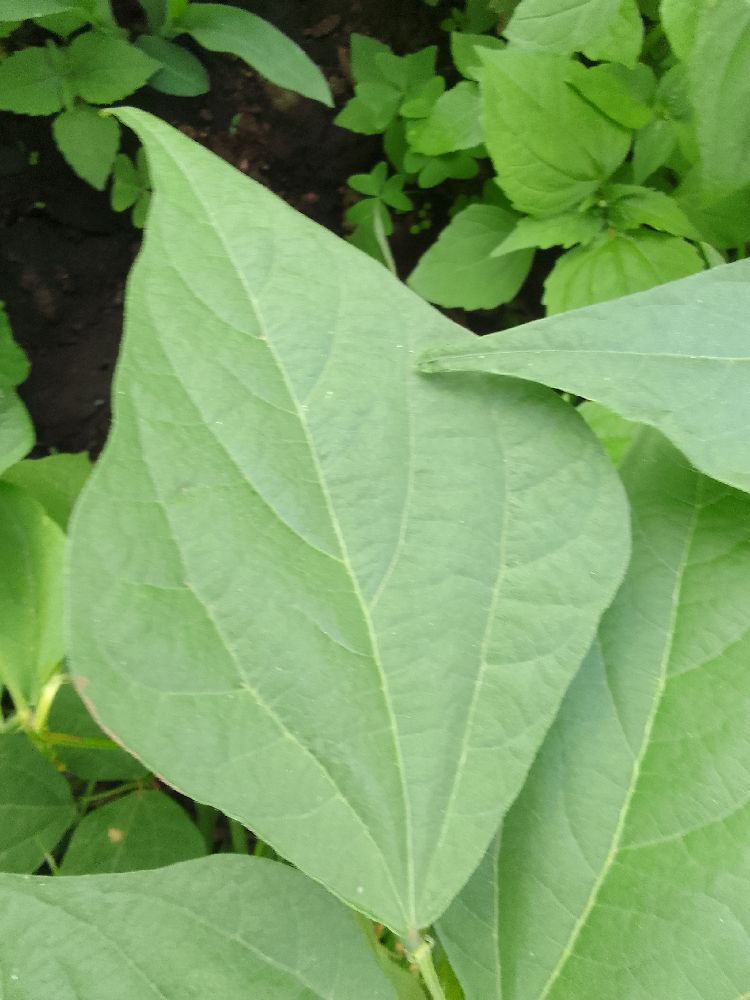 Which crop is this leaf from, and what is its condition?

common bean, healthy
